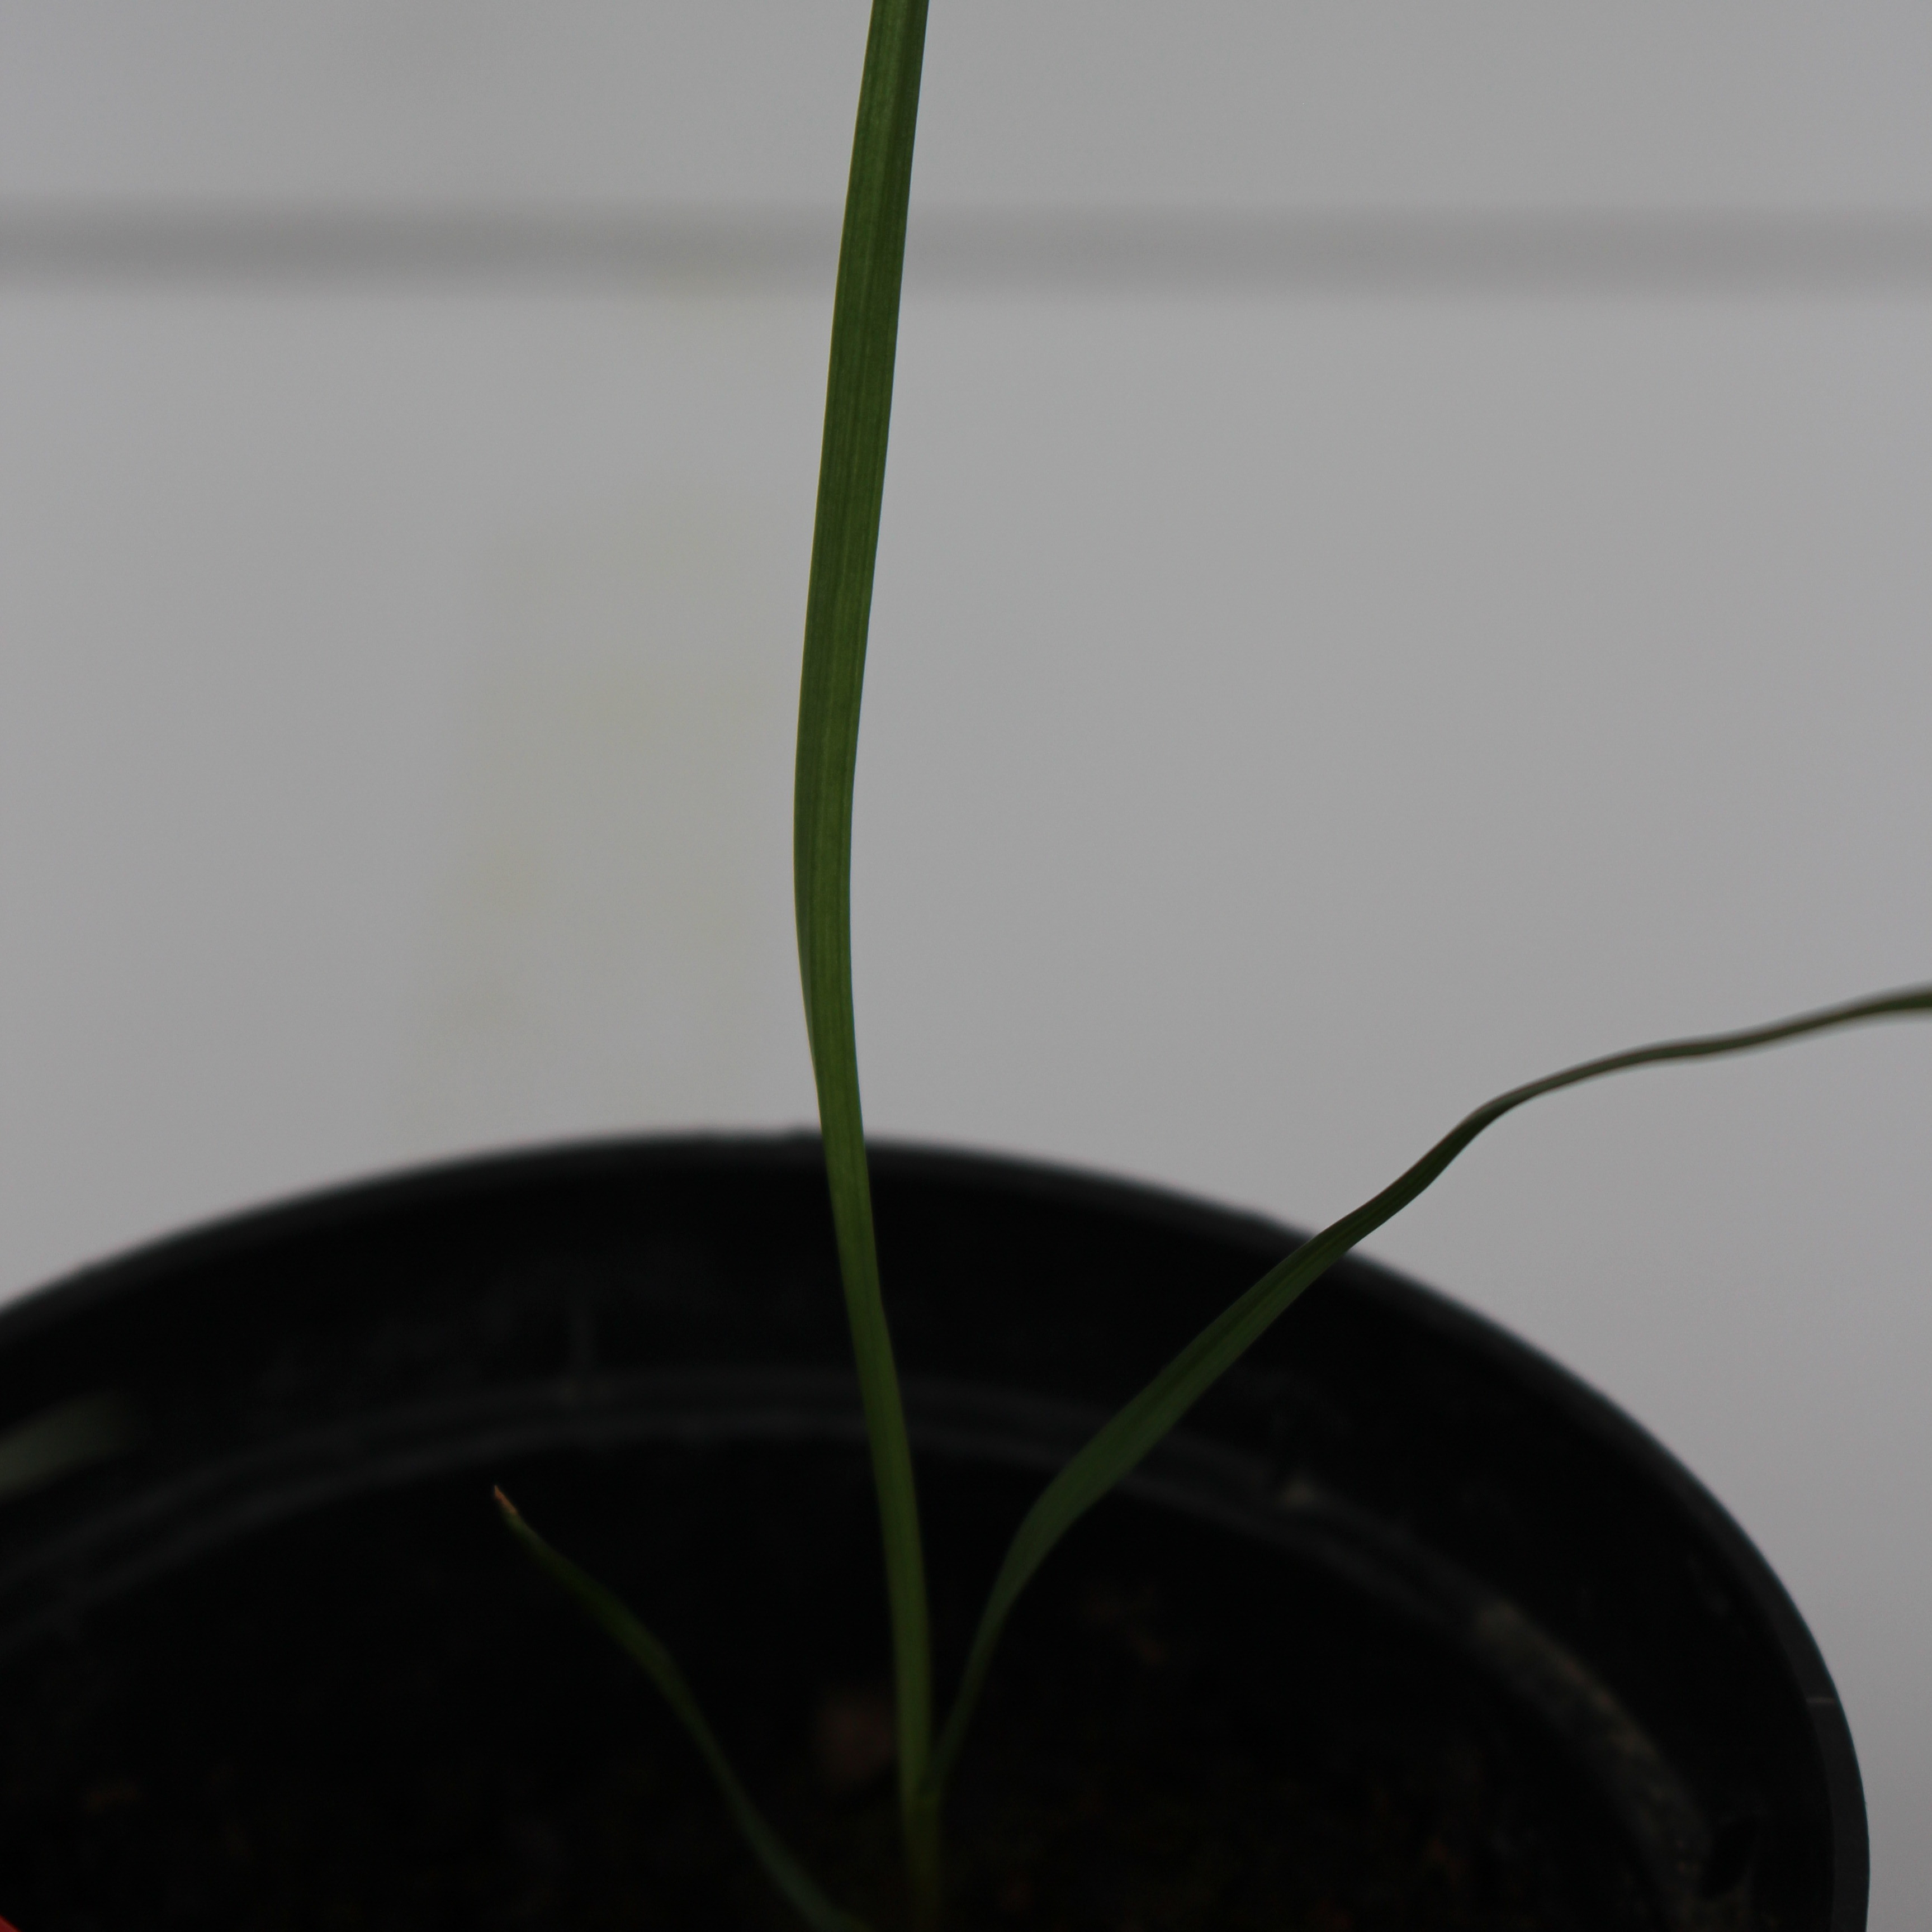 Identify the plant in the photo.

Lolium multiflorum
